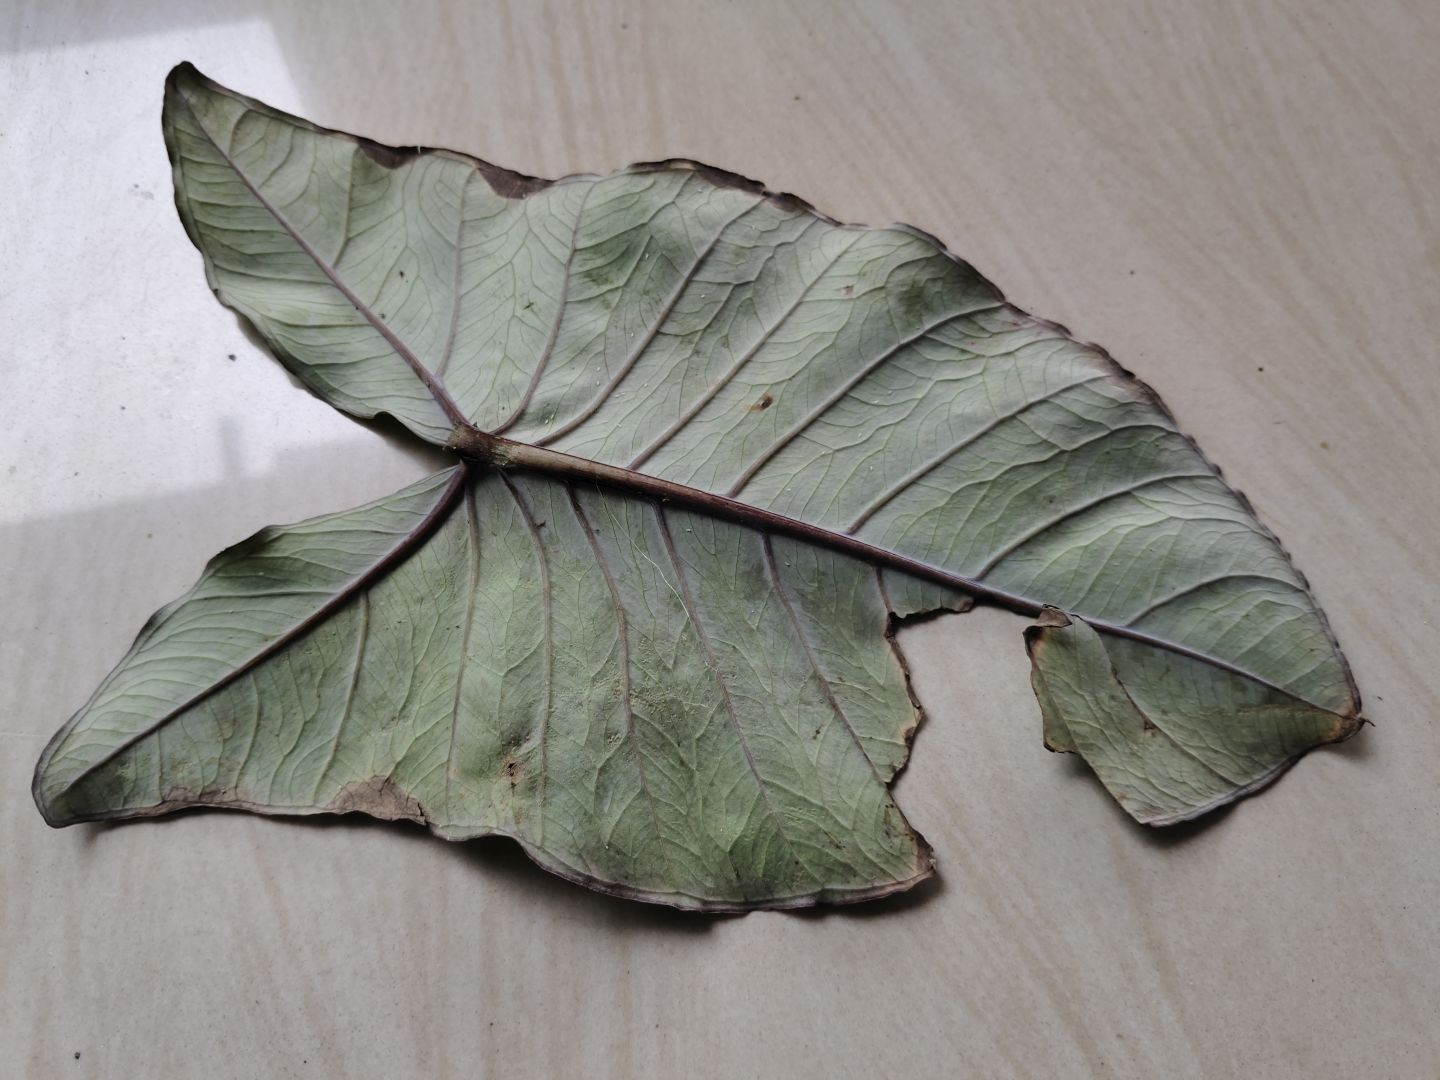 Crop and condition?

taro, leaf blight
